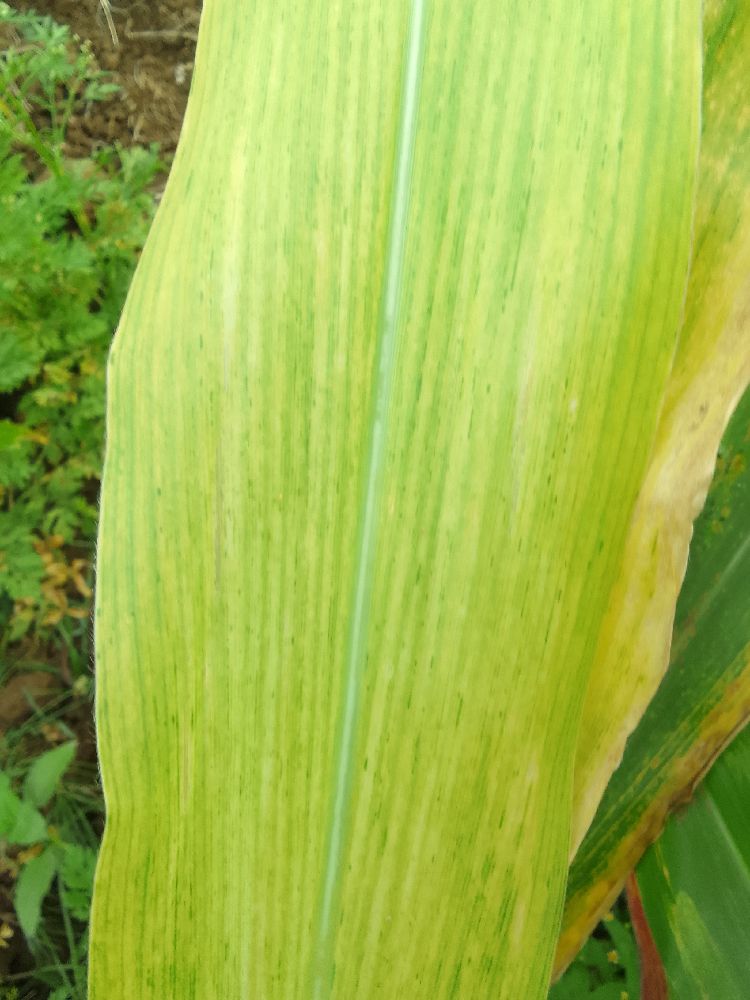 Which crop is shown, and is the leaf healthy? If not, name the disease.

maize, maize lethal necrosis
